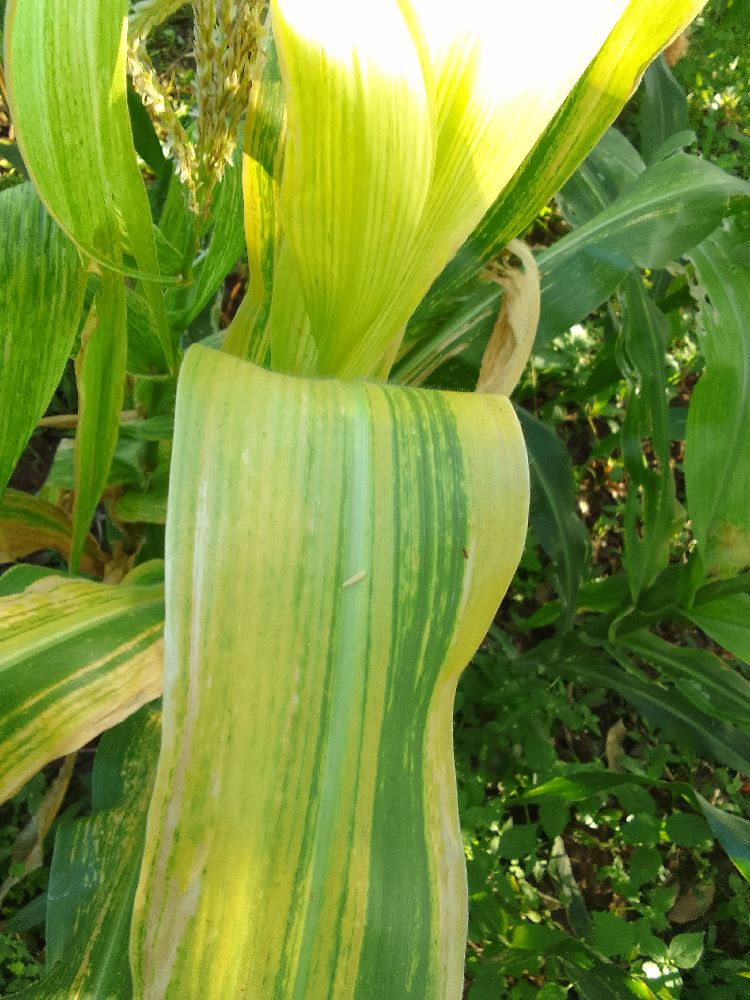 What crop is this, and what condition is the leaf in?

maize, maize lethal necrosis
